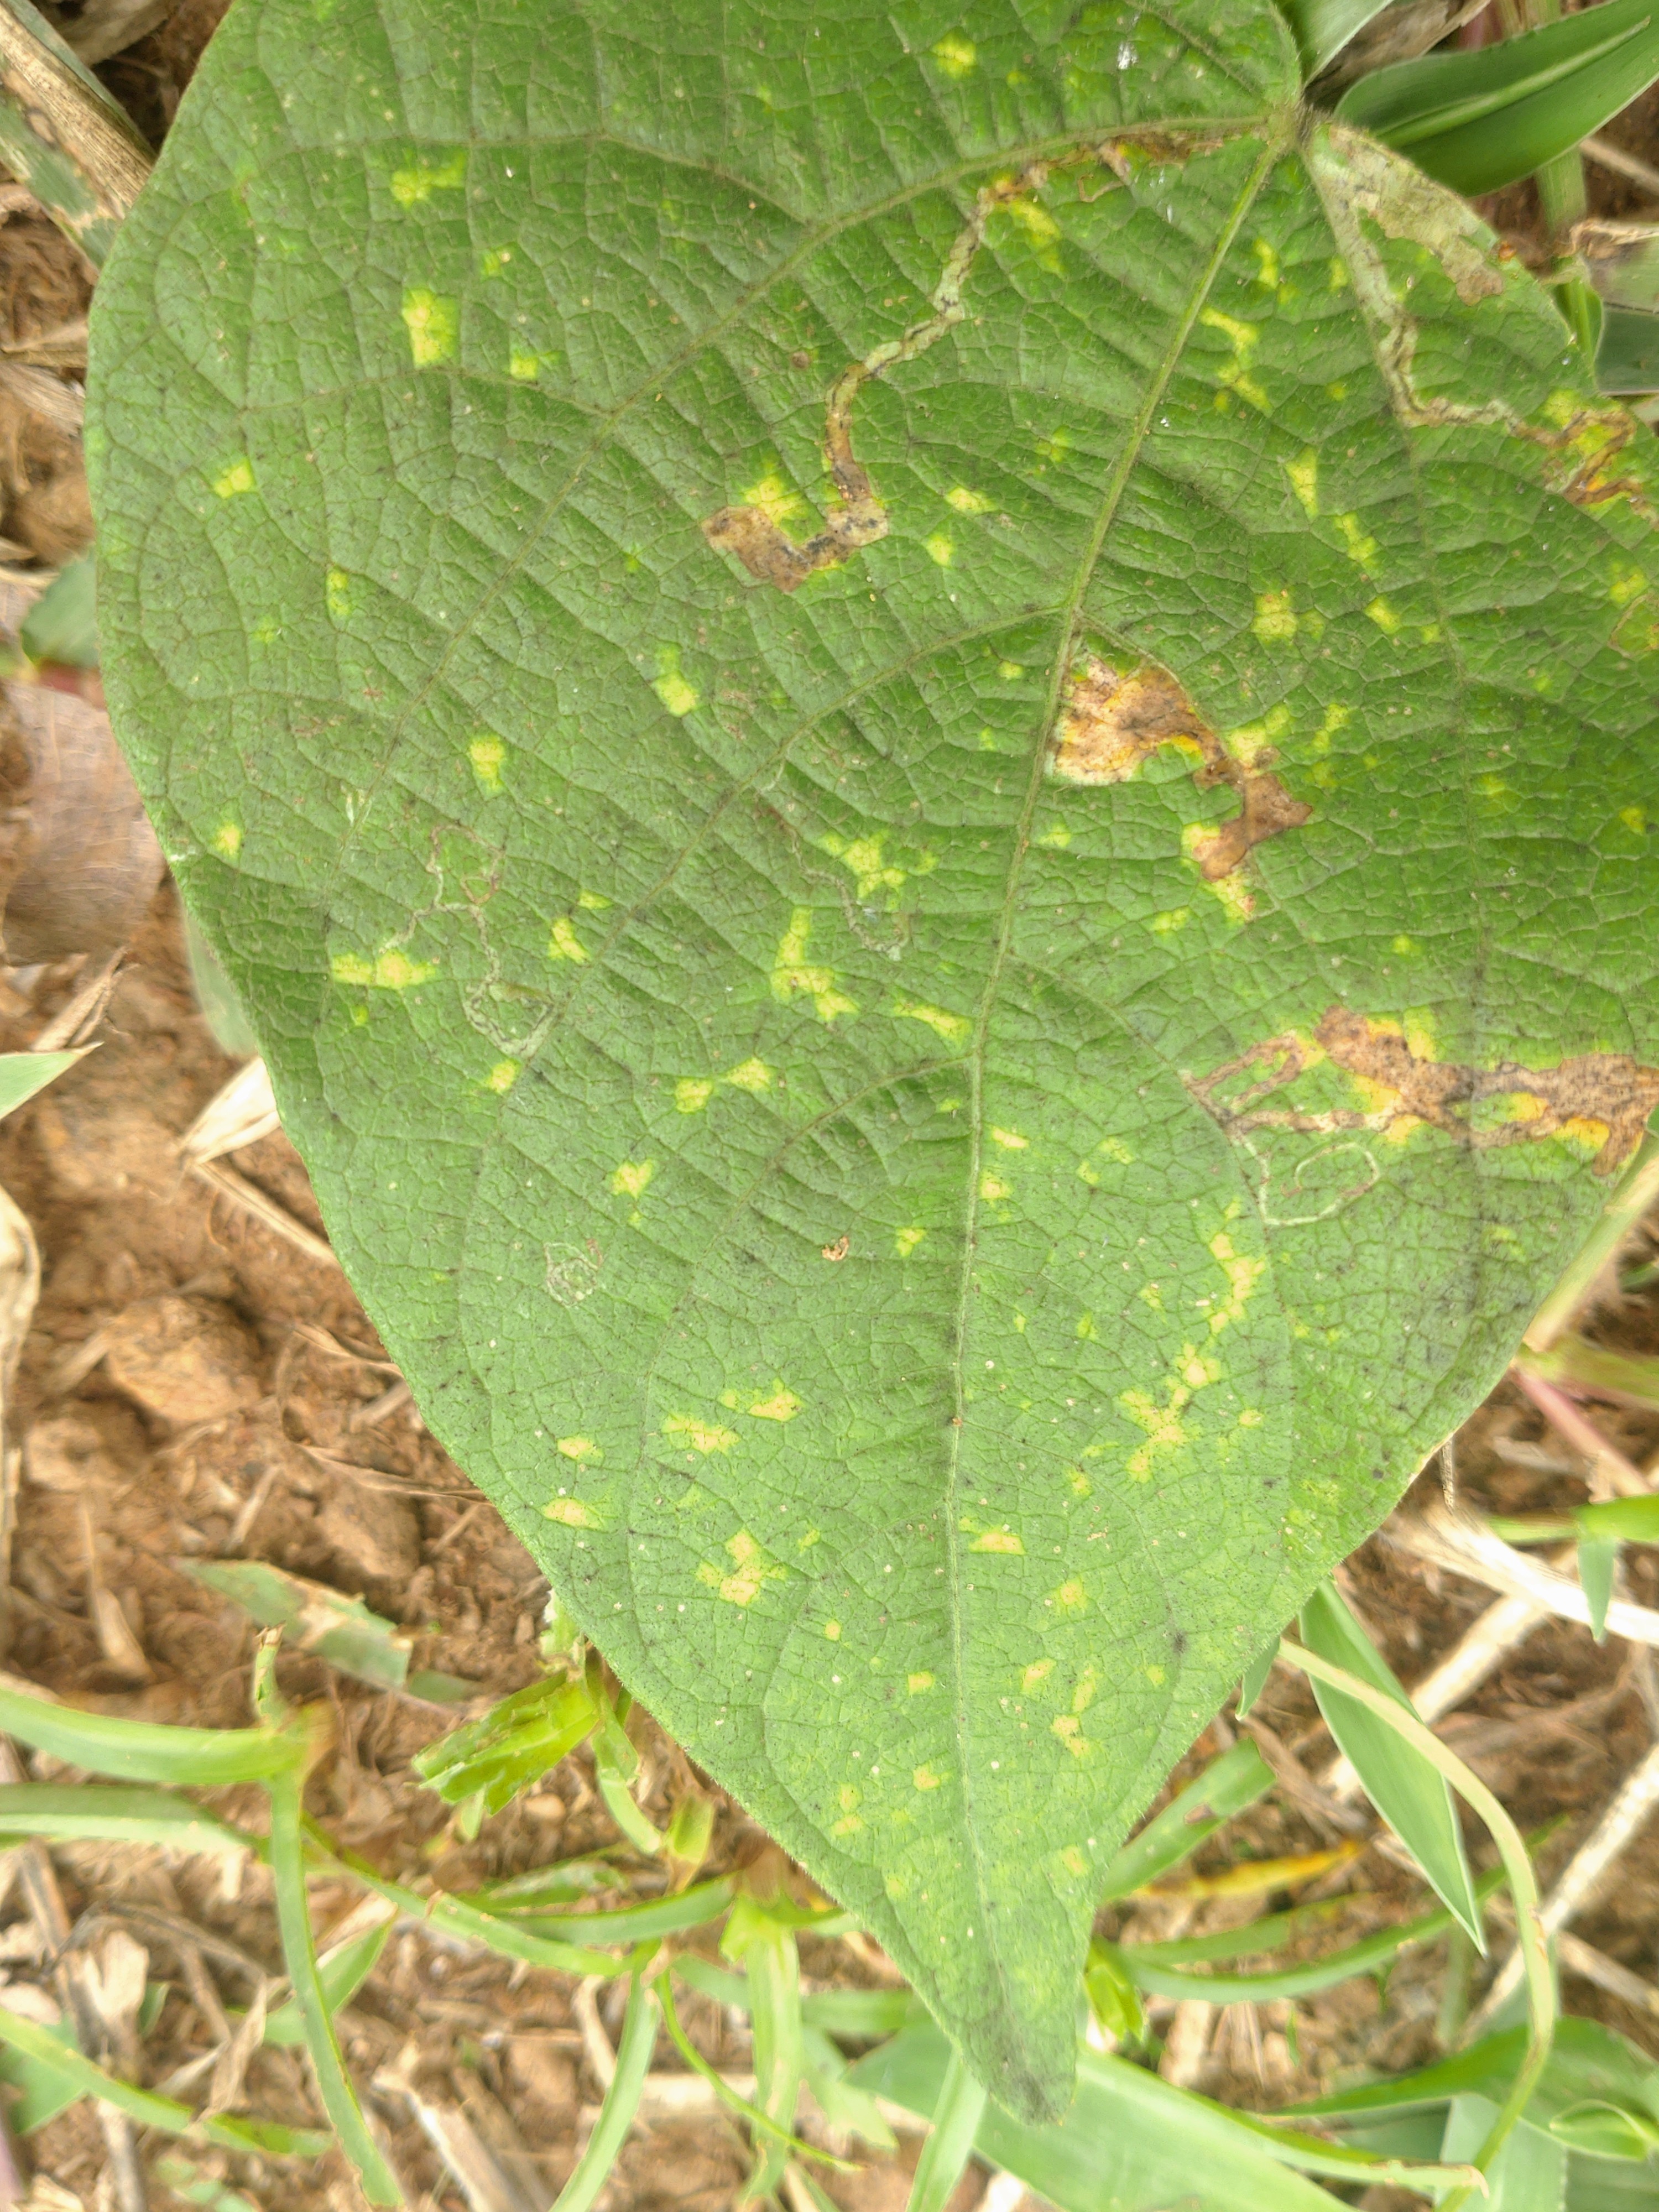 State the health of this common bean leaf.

rust
